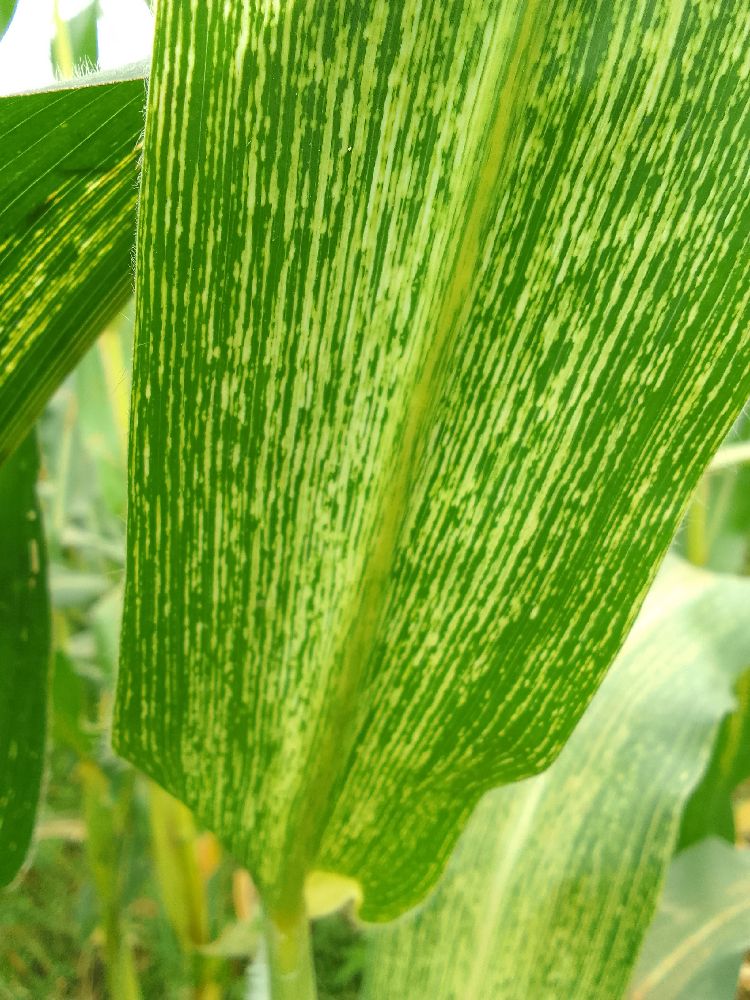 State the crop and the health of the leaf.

maize, maize streak virus
